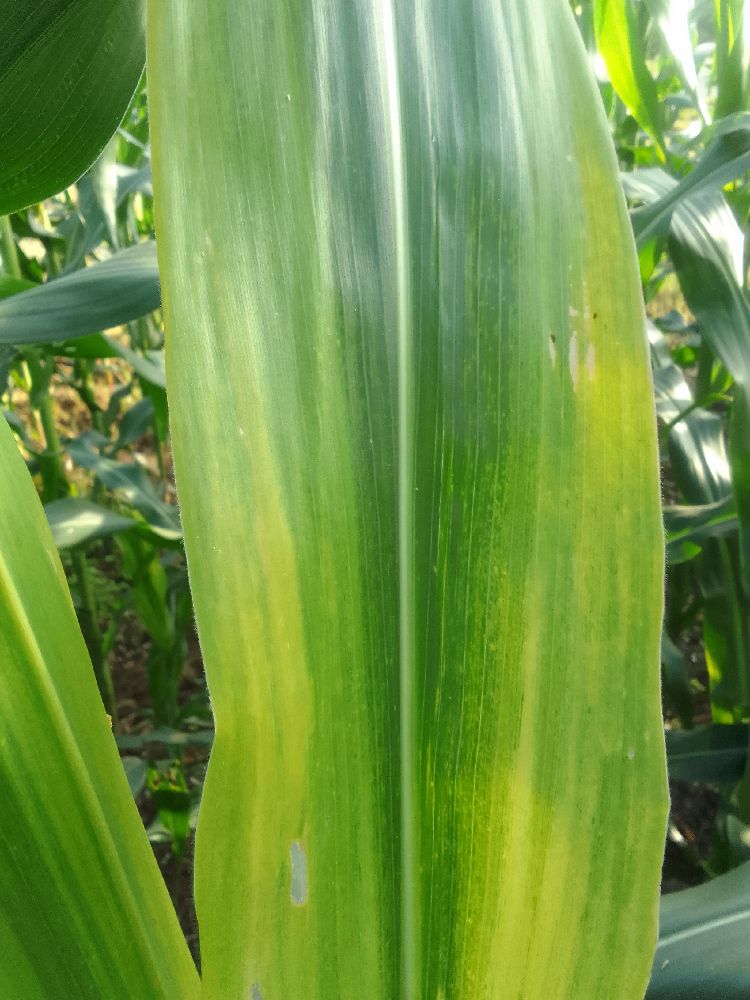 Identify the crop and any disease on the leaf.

maize, maize lethal necrosis
